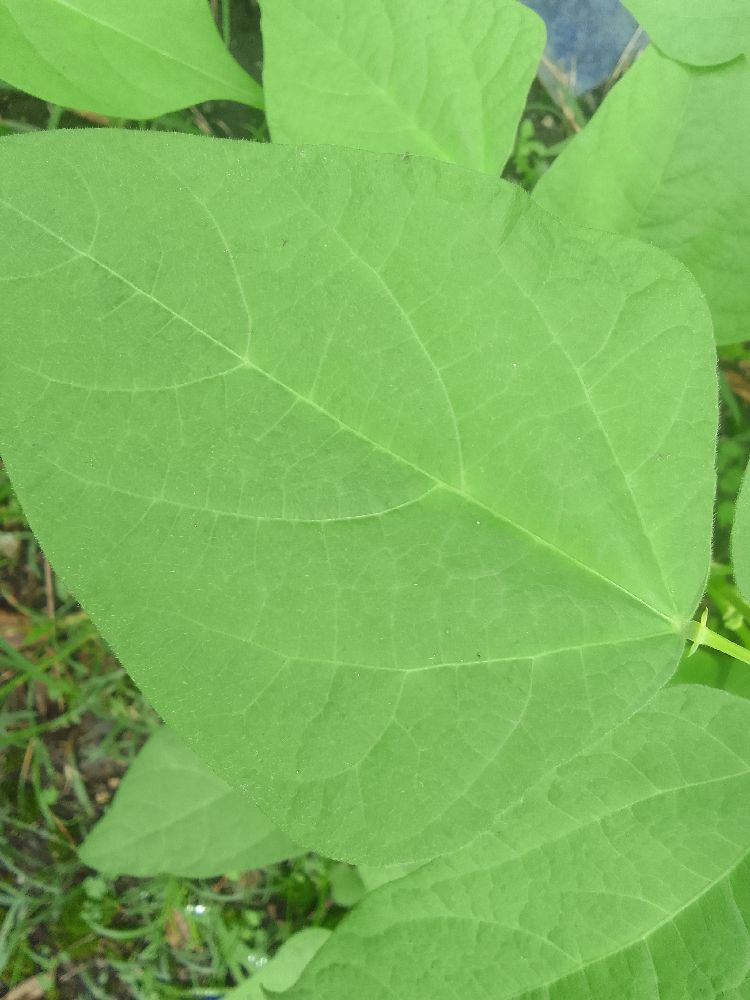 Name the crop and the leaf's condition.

common bean, healthy
